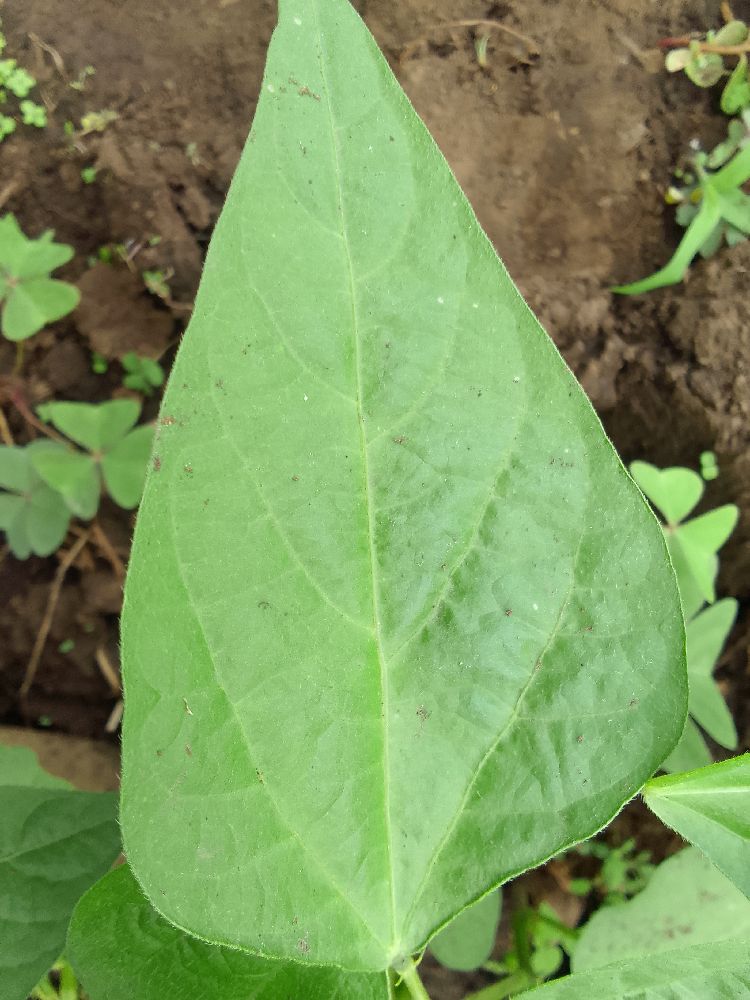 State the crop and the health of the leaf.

common bean, healthy
